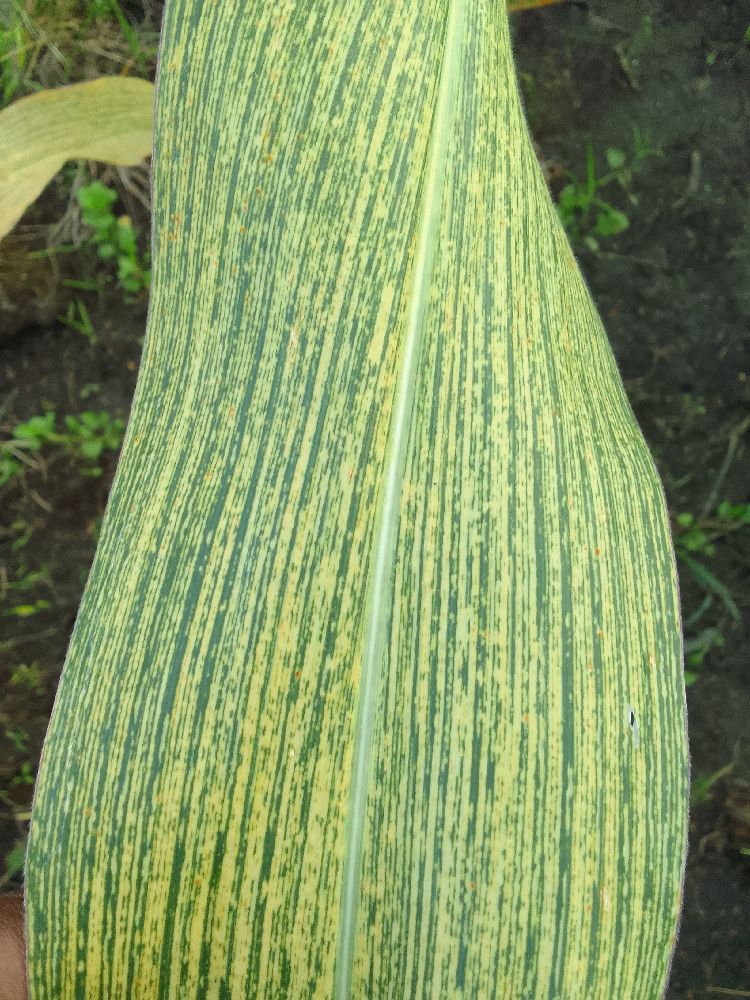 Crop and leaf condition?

maize, maize streak virus
